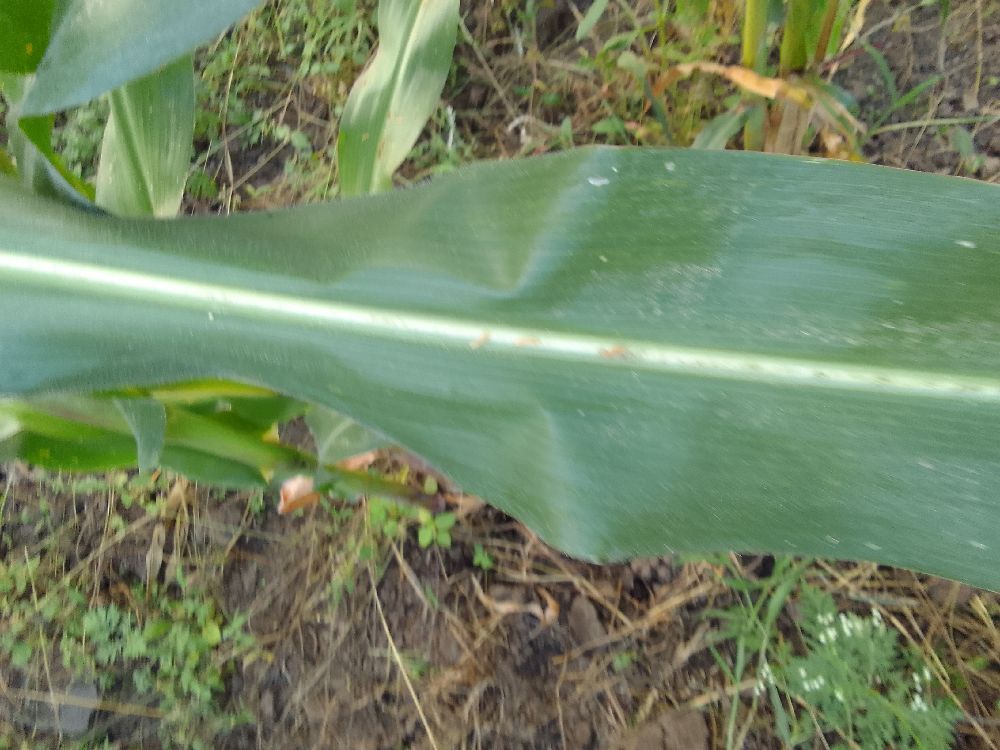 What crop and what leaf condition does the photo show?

maize, healthy
